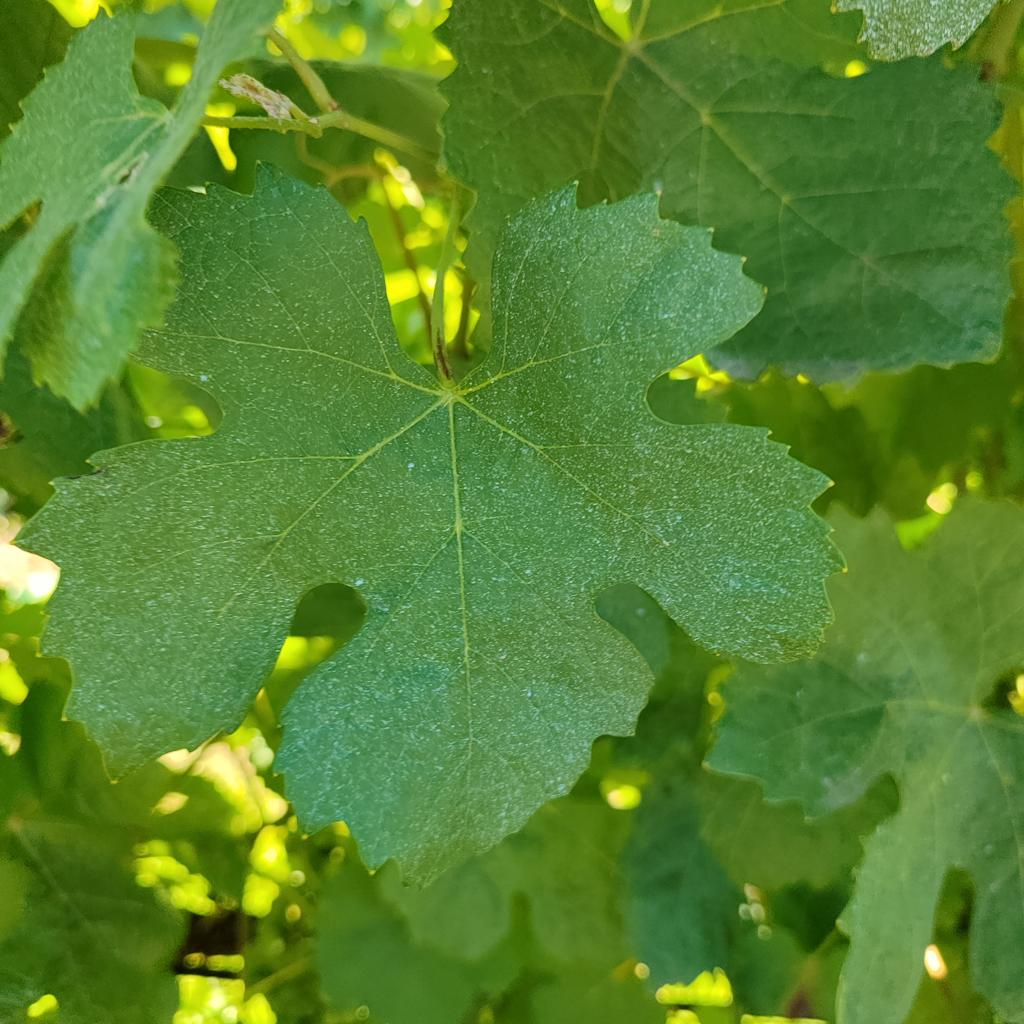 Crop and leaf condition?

grapevine, healthy
